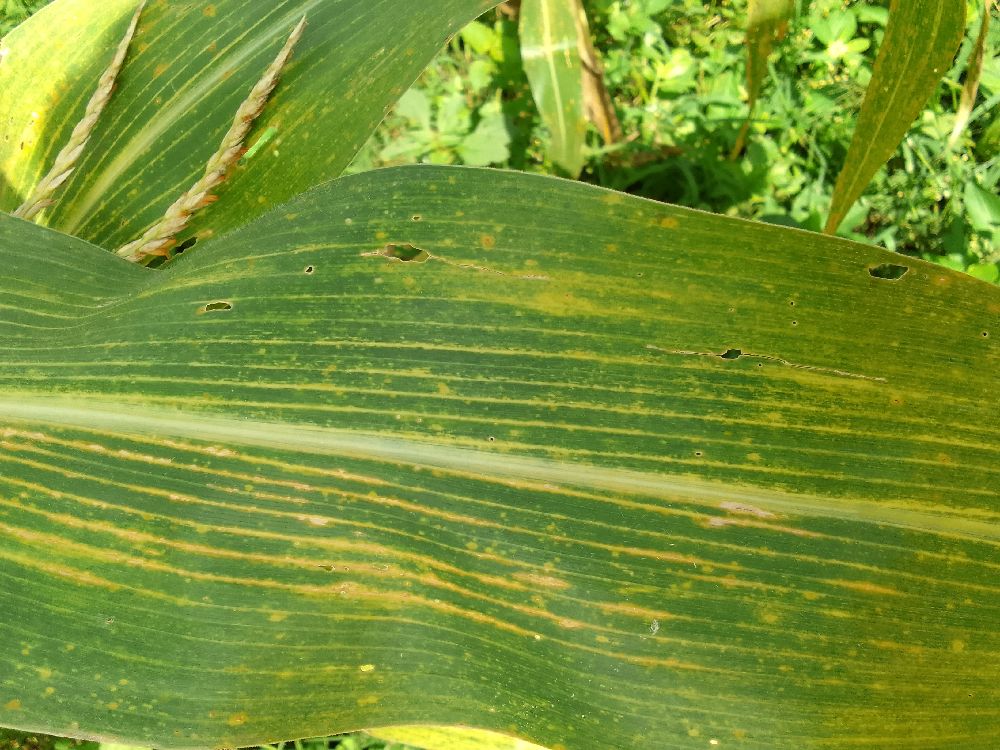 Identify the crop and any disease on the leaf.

maize, maize lethal necrosis
